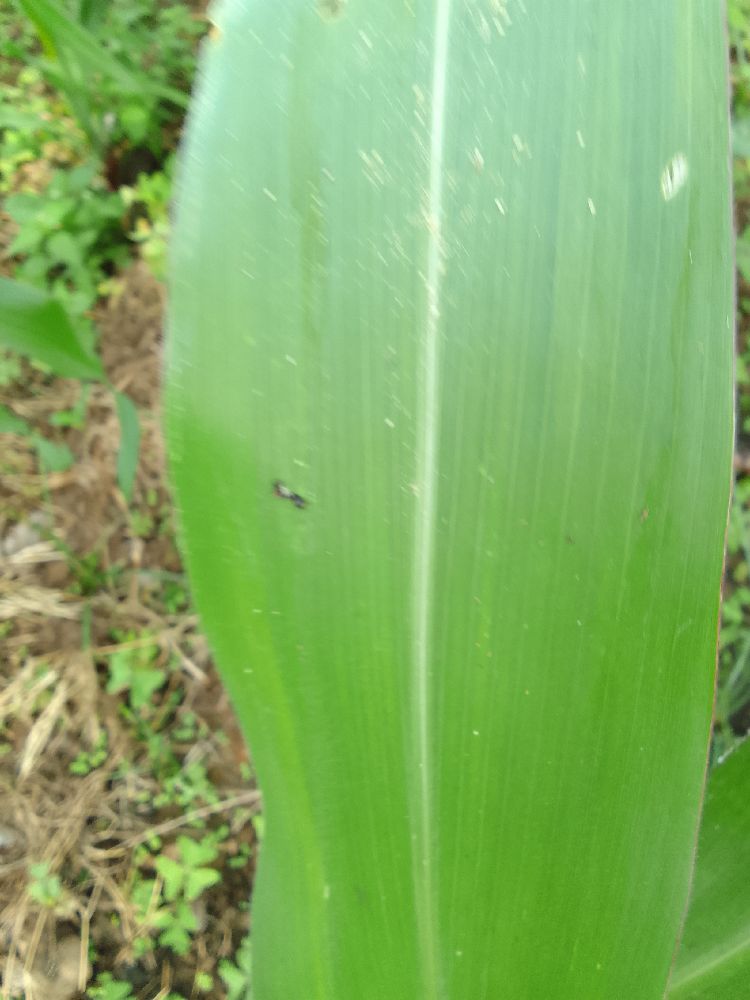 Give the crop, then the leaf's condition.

maize, healthy
